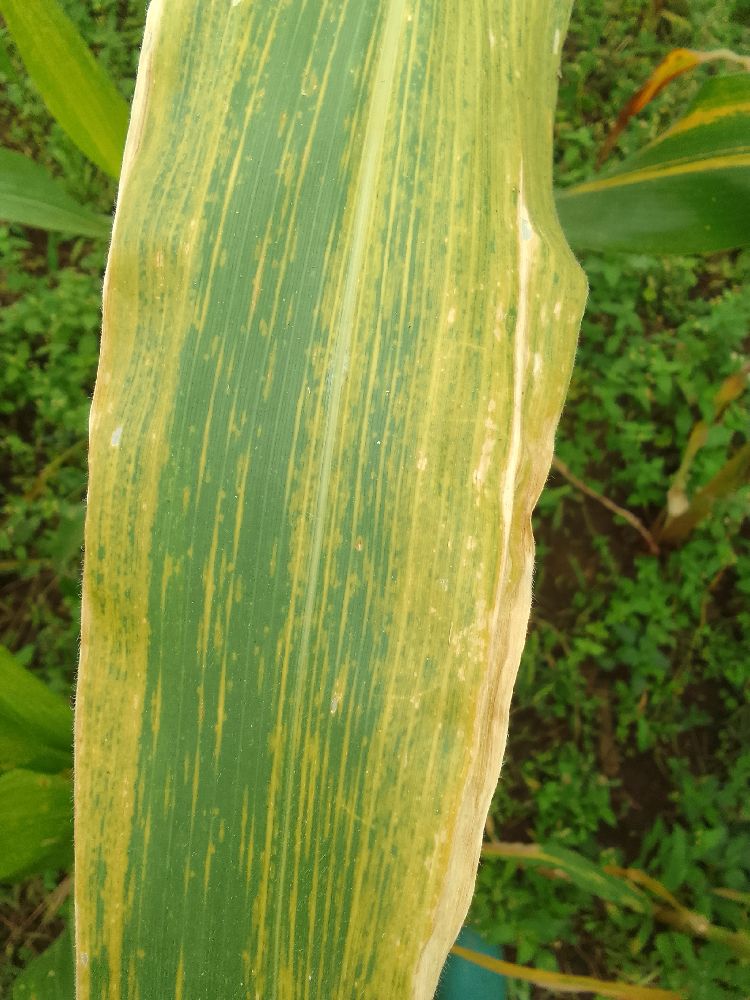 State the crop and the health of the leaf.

maize, maize lethal necrosis
